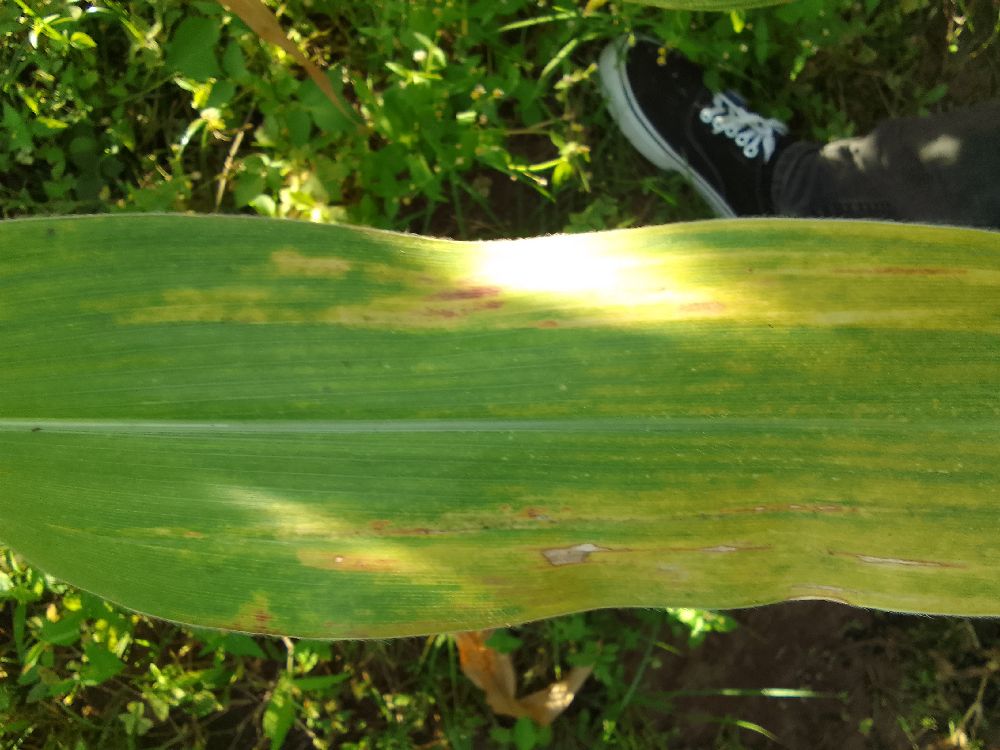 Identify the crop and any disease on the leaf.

maize, maize lethal necrosis
